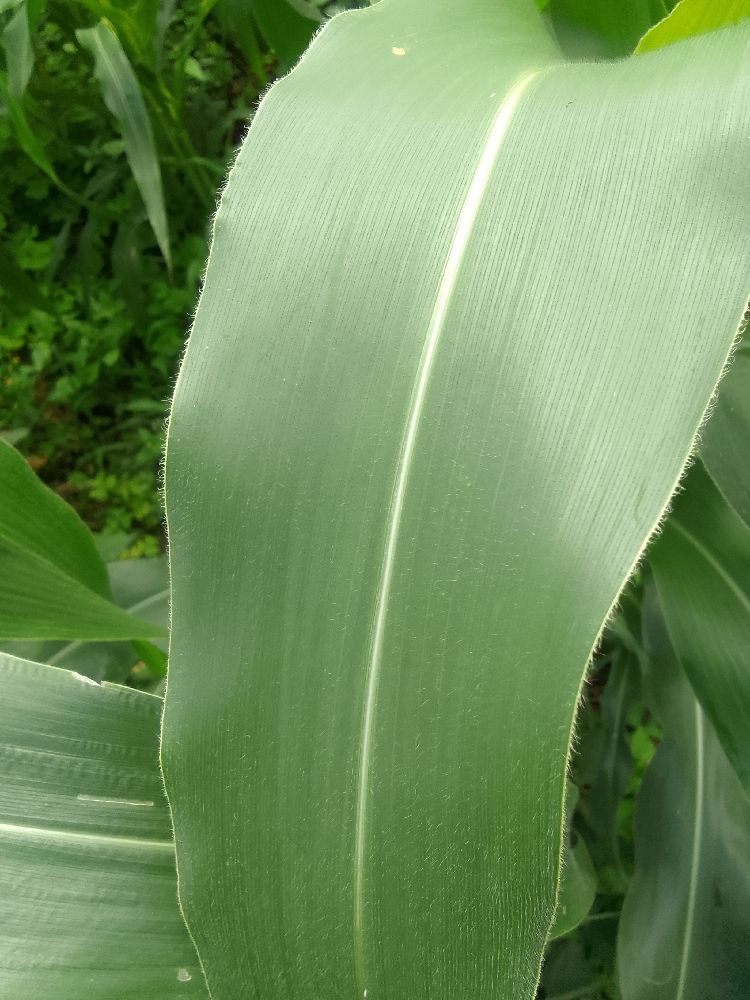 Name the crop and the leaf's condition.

maize, healthy
